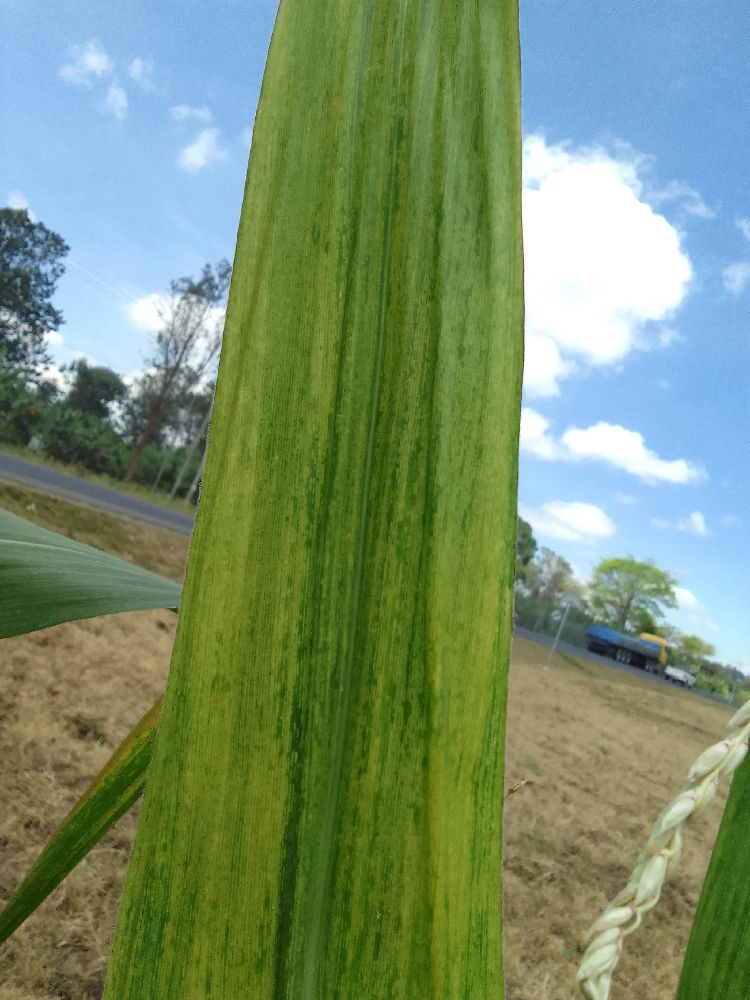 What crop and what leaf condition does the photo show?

maize, maize lethal necrosis
